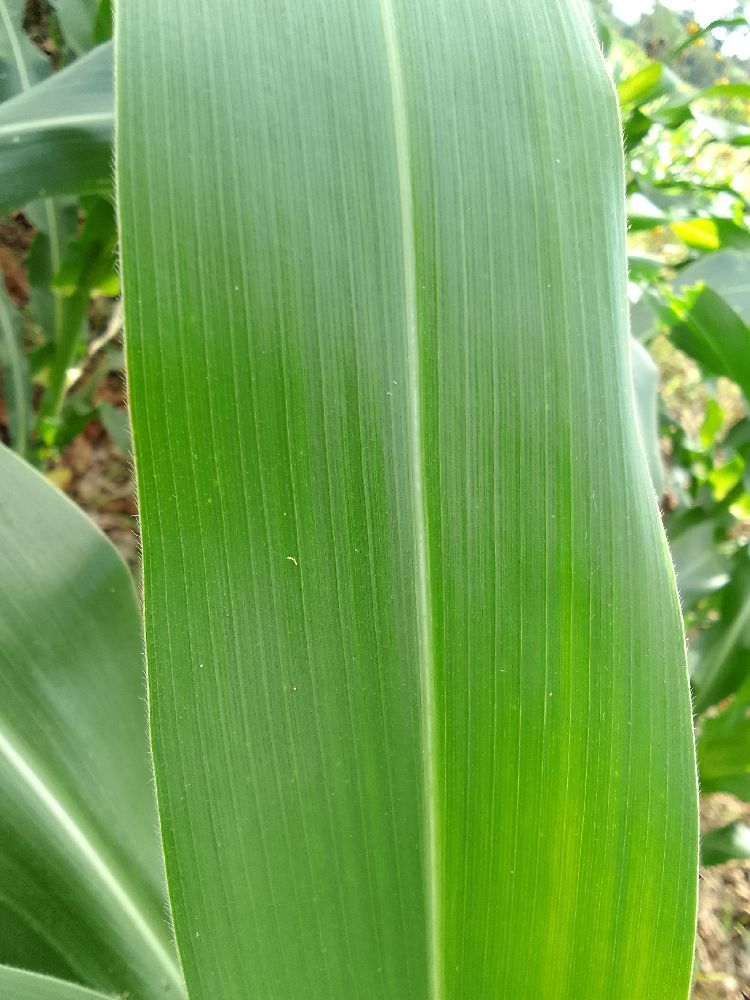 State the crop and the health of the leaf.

maize, healthy
